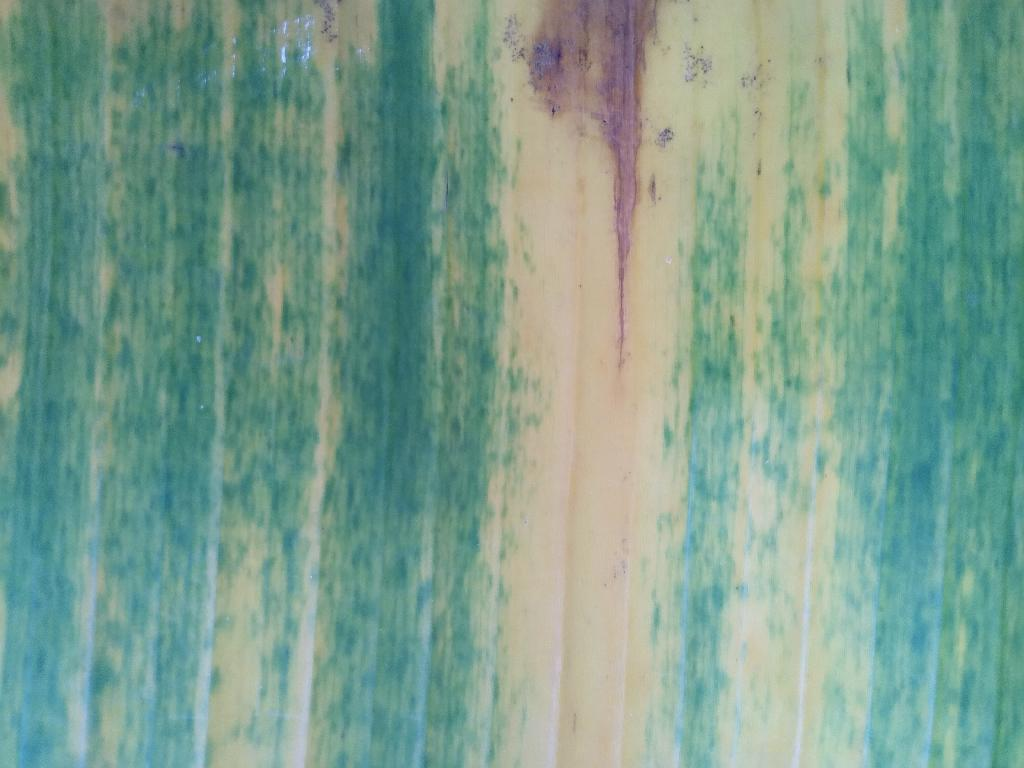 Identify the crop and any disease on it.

banana, fusarium wilt race 1
